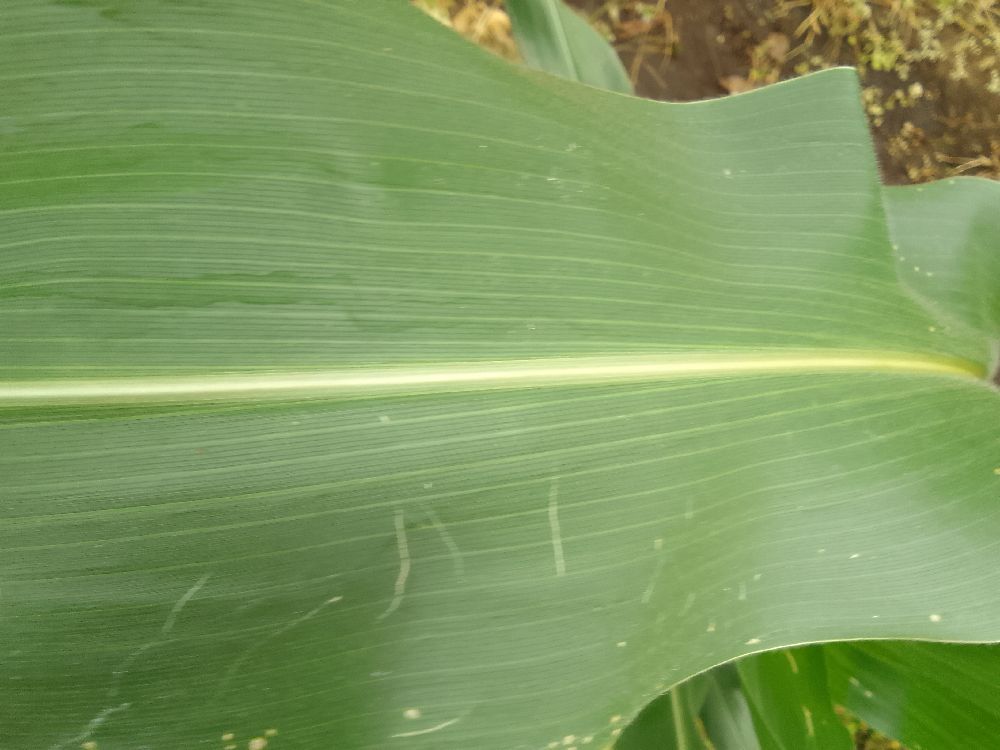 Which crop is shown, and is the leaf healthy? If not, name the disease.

maize, healthy
